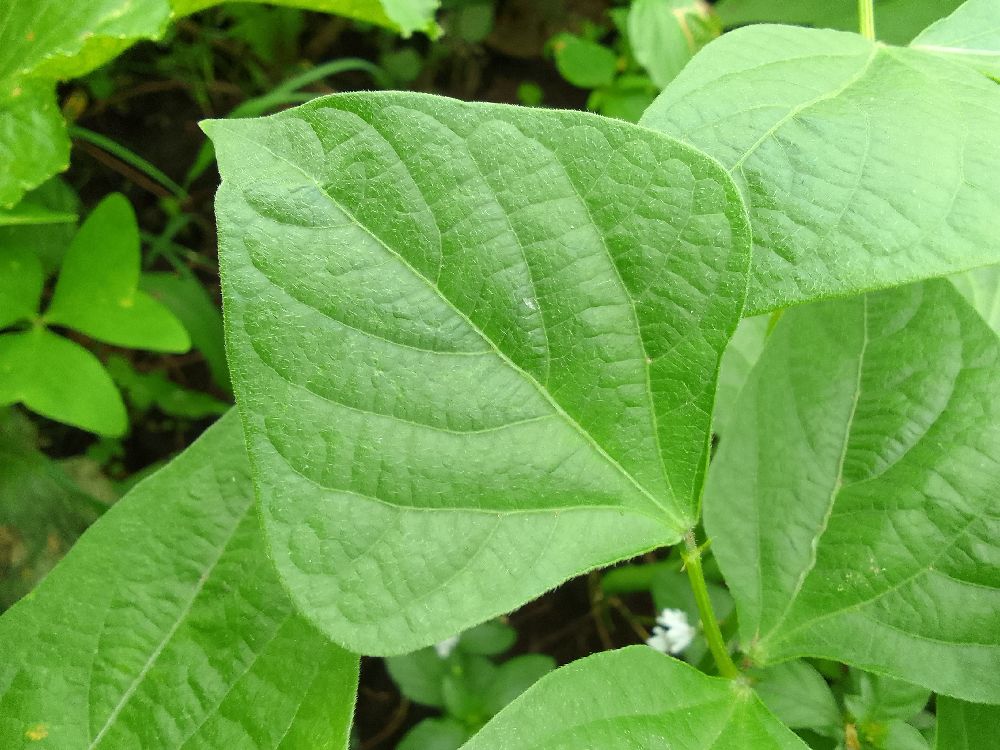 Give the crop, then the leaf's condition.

common bean, healthy
